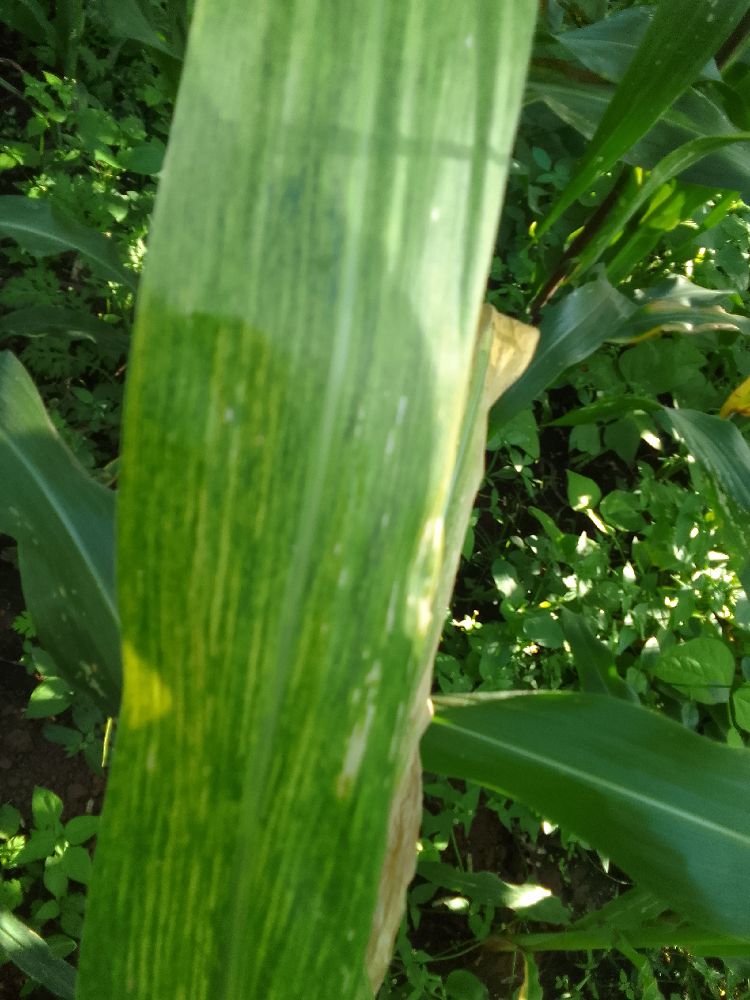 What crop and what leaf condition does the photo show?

maize, maize lethal necrosis
